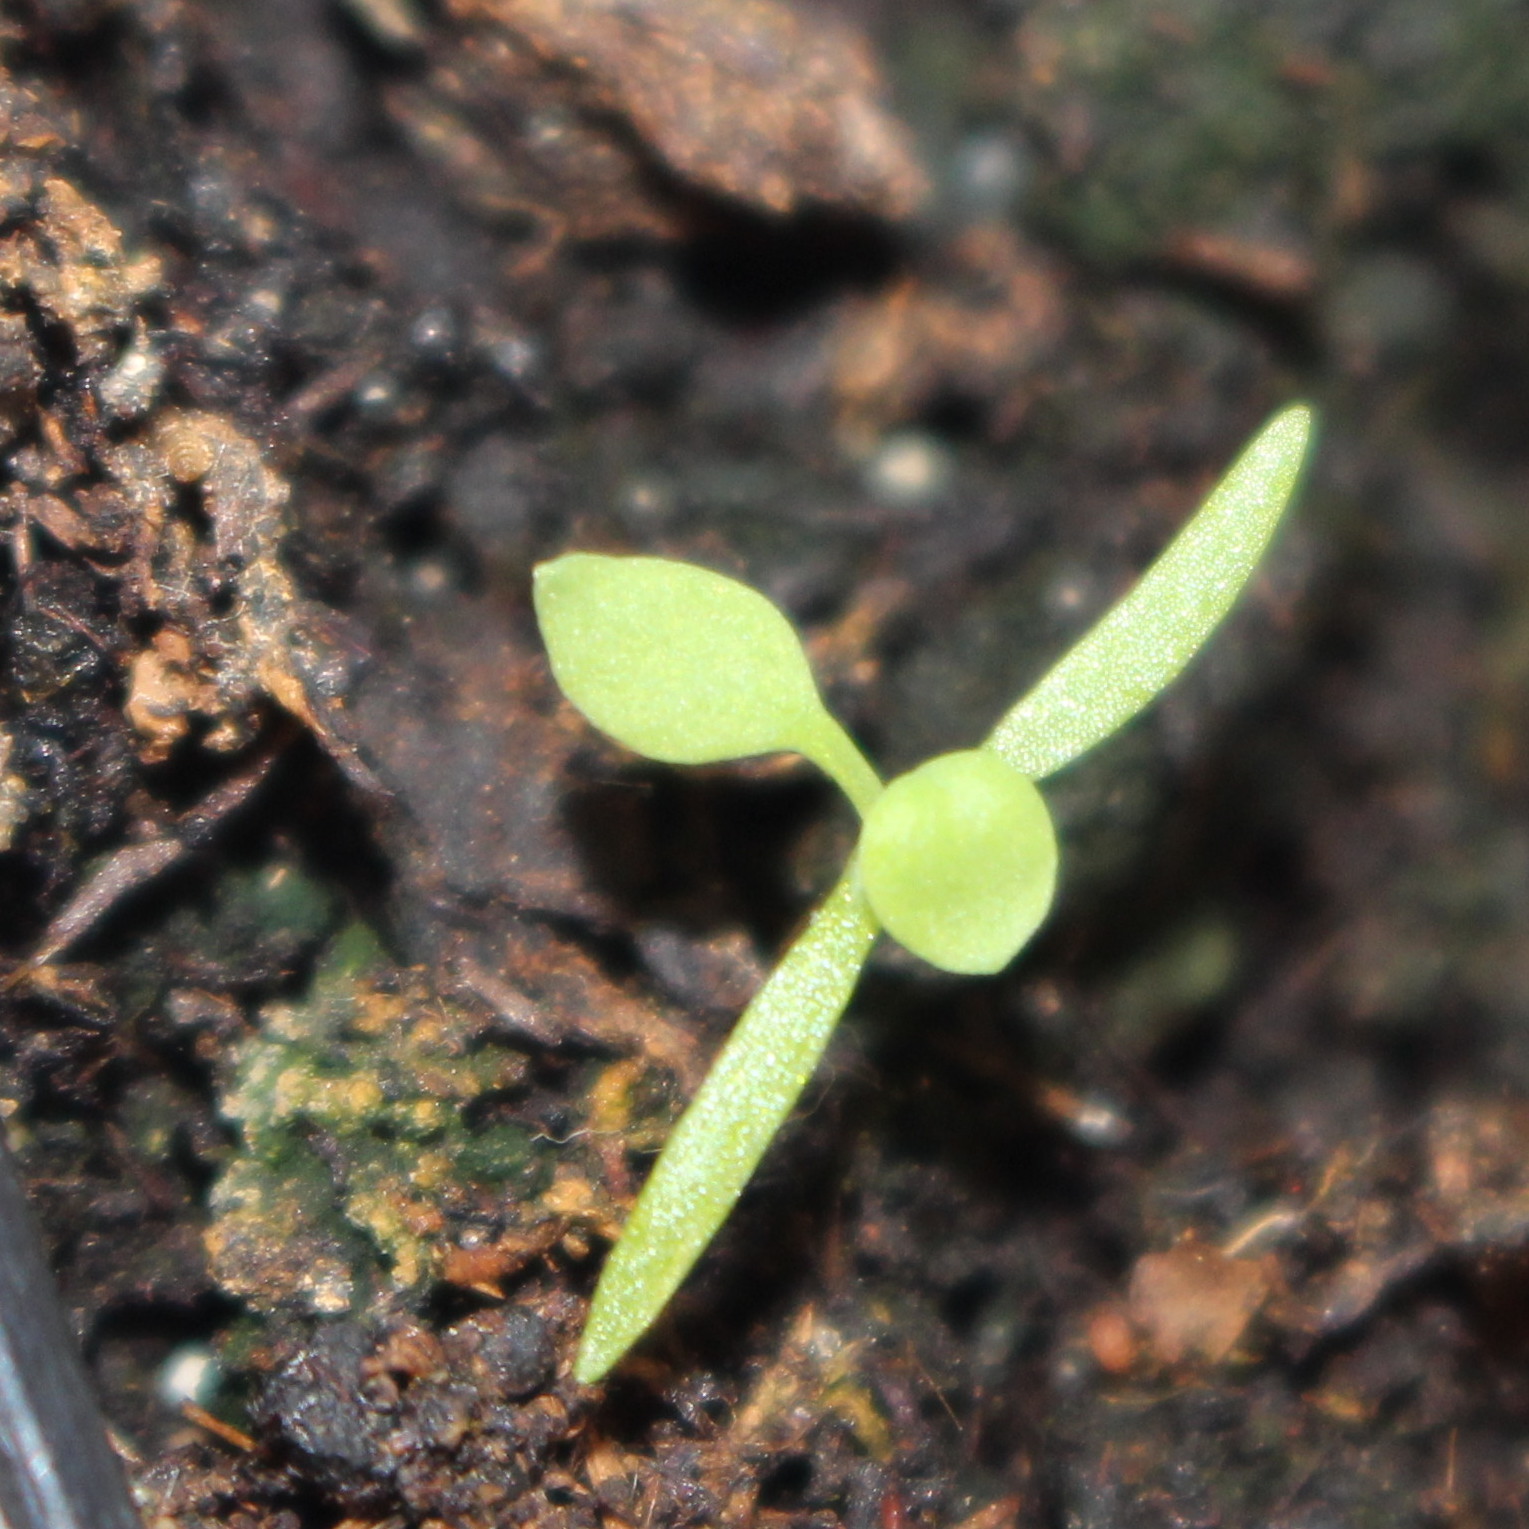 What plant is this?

Papaver rhoeas
